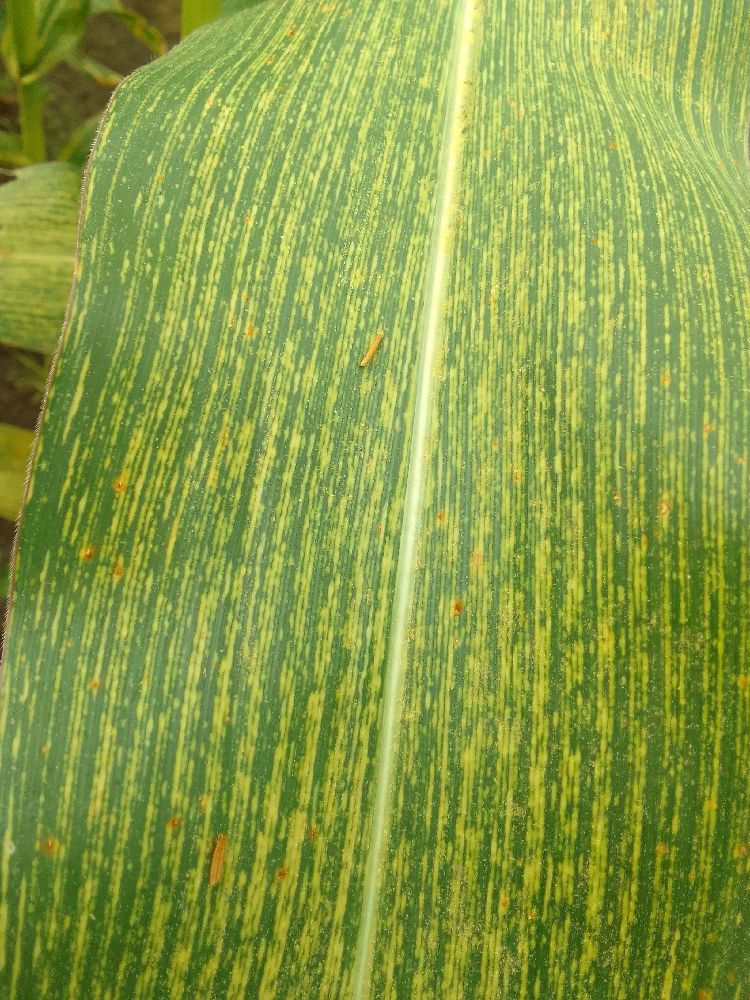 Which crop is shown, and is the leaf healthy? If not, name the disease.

maize, maize streak virus
